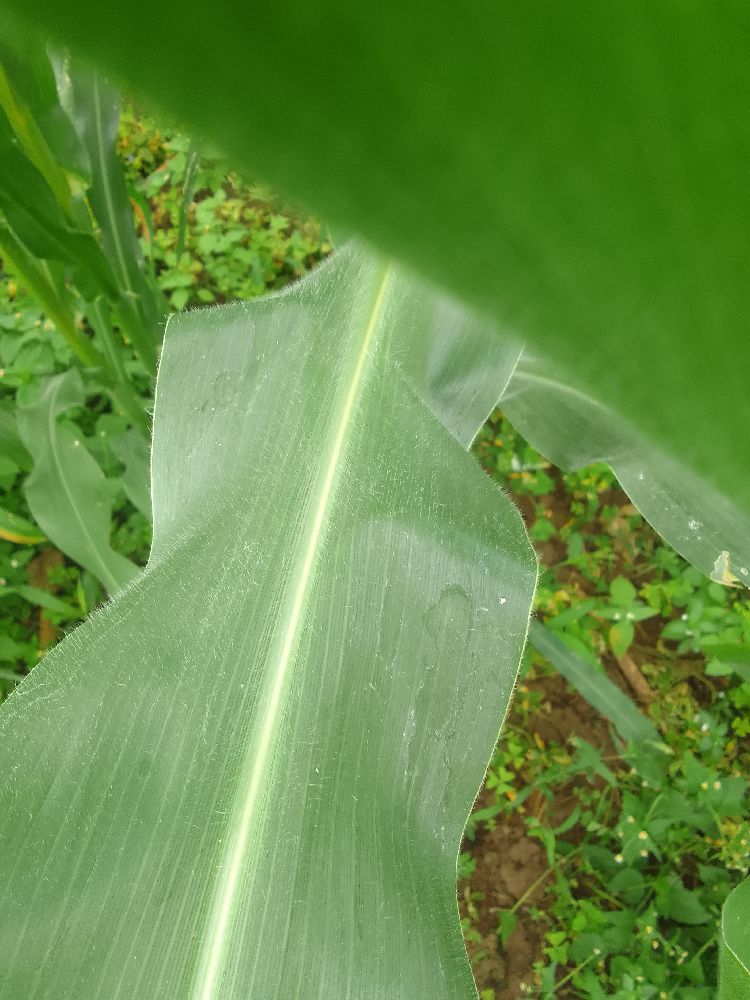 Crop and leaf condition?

maize, healthy
